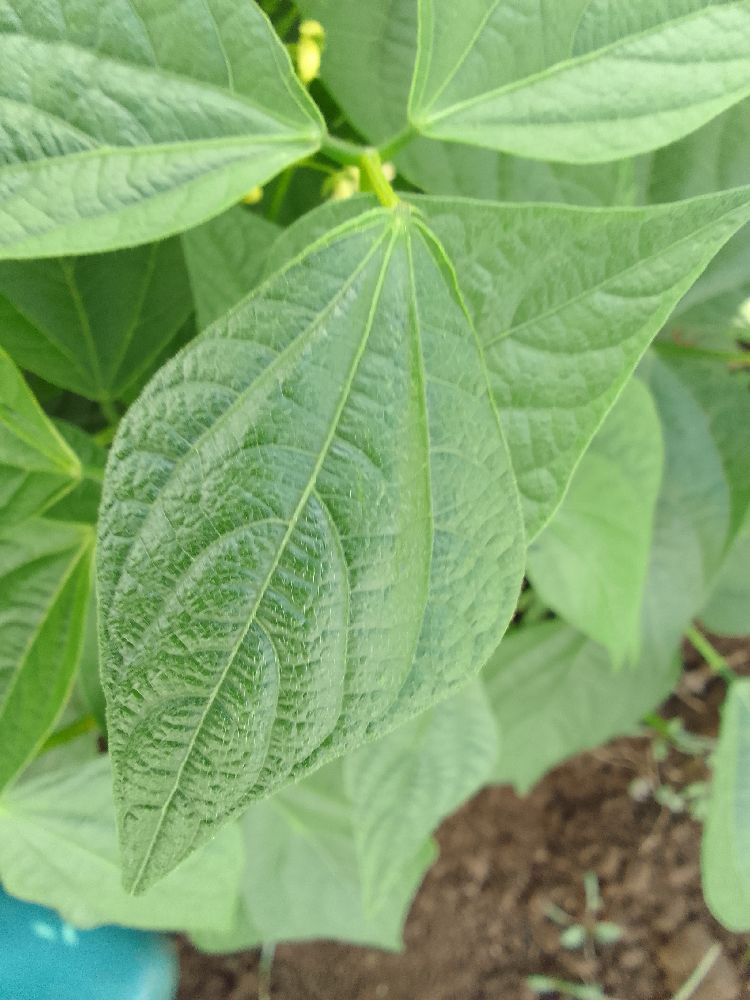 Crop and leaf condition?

common bean, healthy
